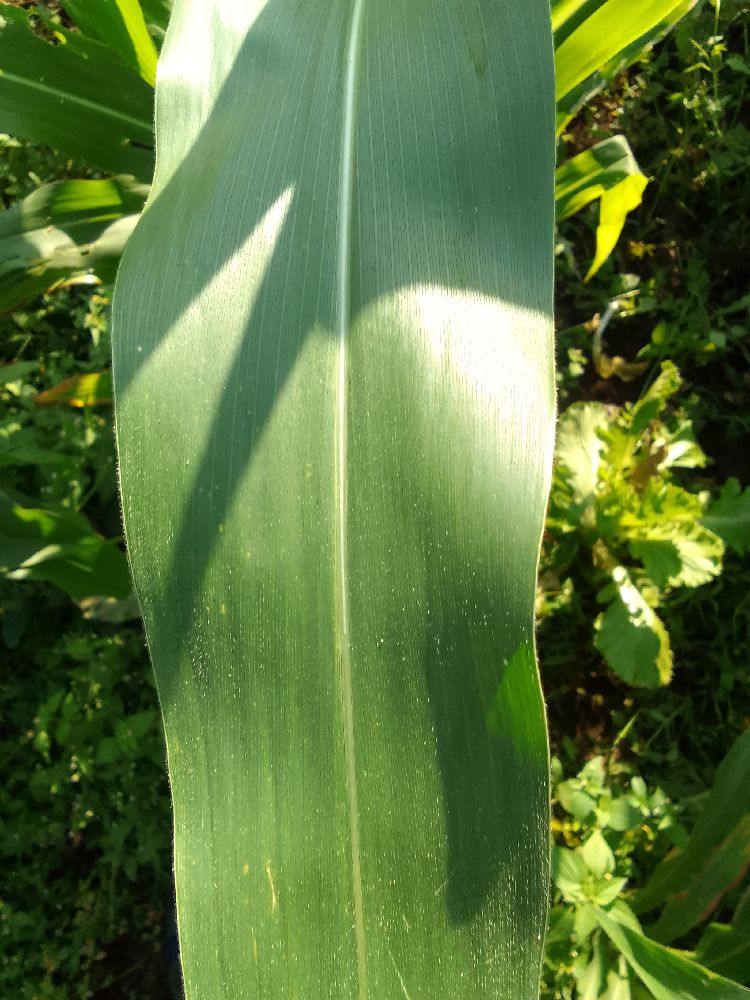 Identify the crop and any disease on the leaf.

maize, healthy
